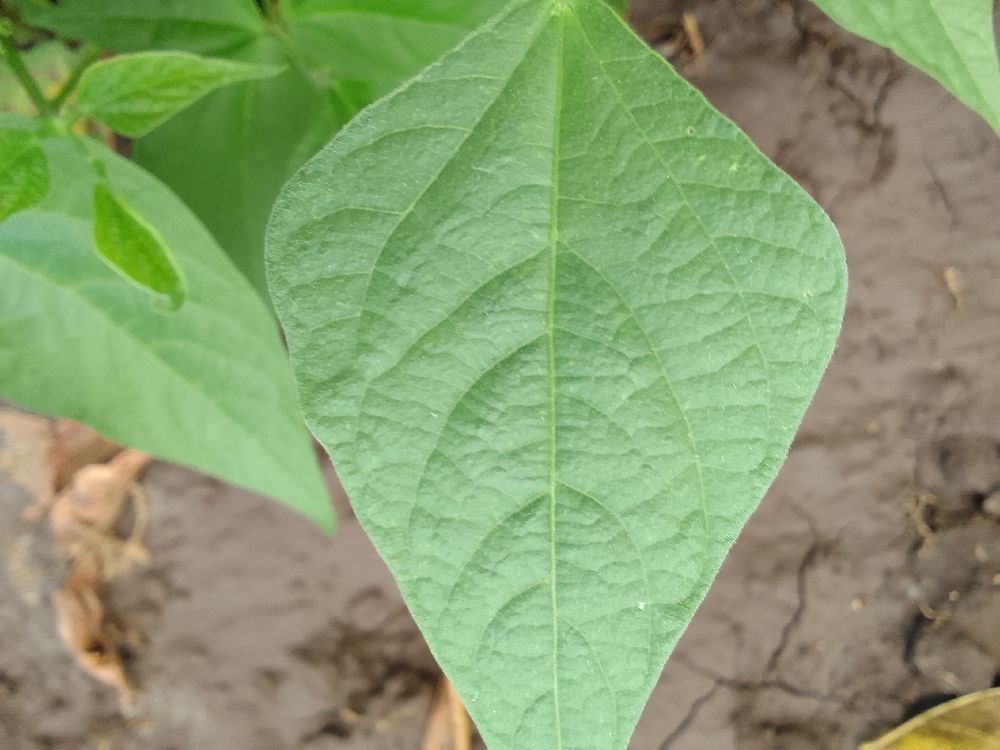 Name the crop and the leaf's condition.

common bean, healthy
